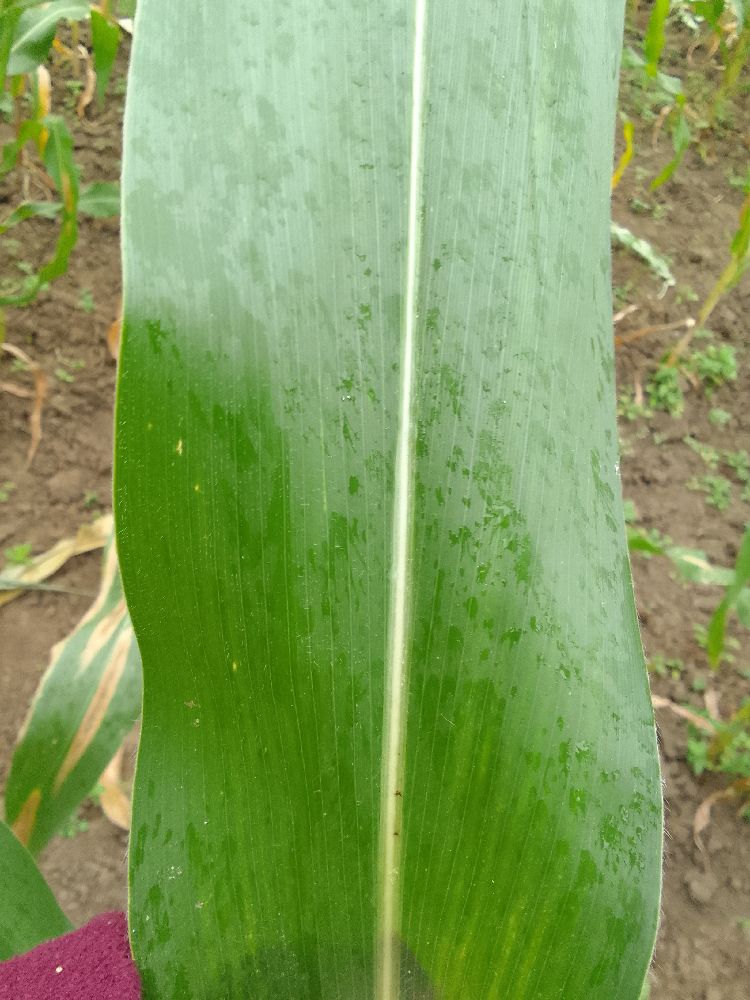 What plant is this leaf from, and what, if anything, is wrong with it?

maize, healthy
